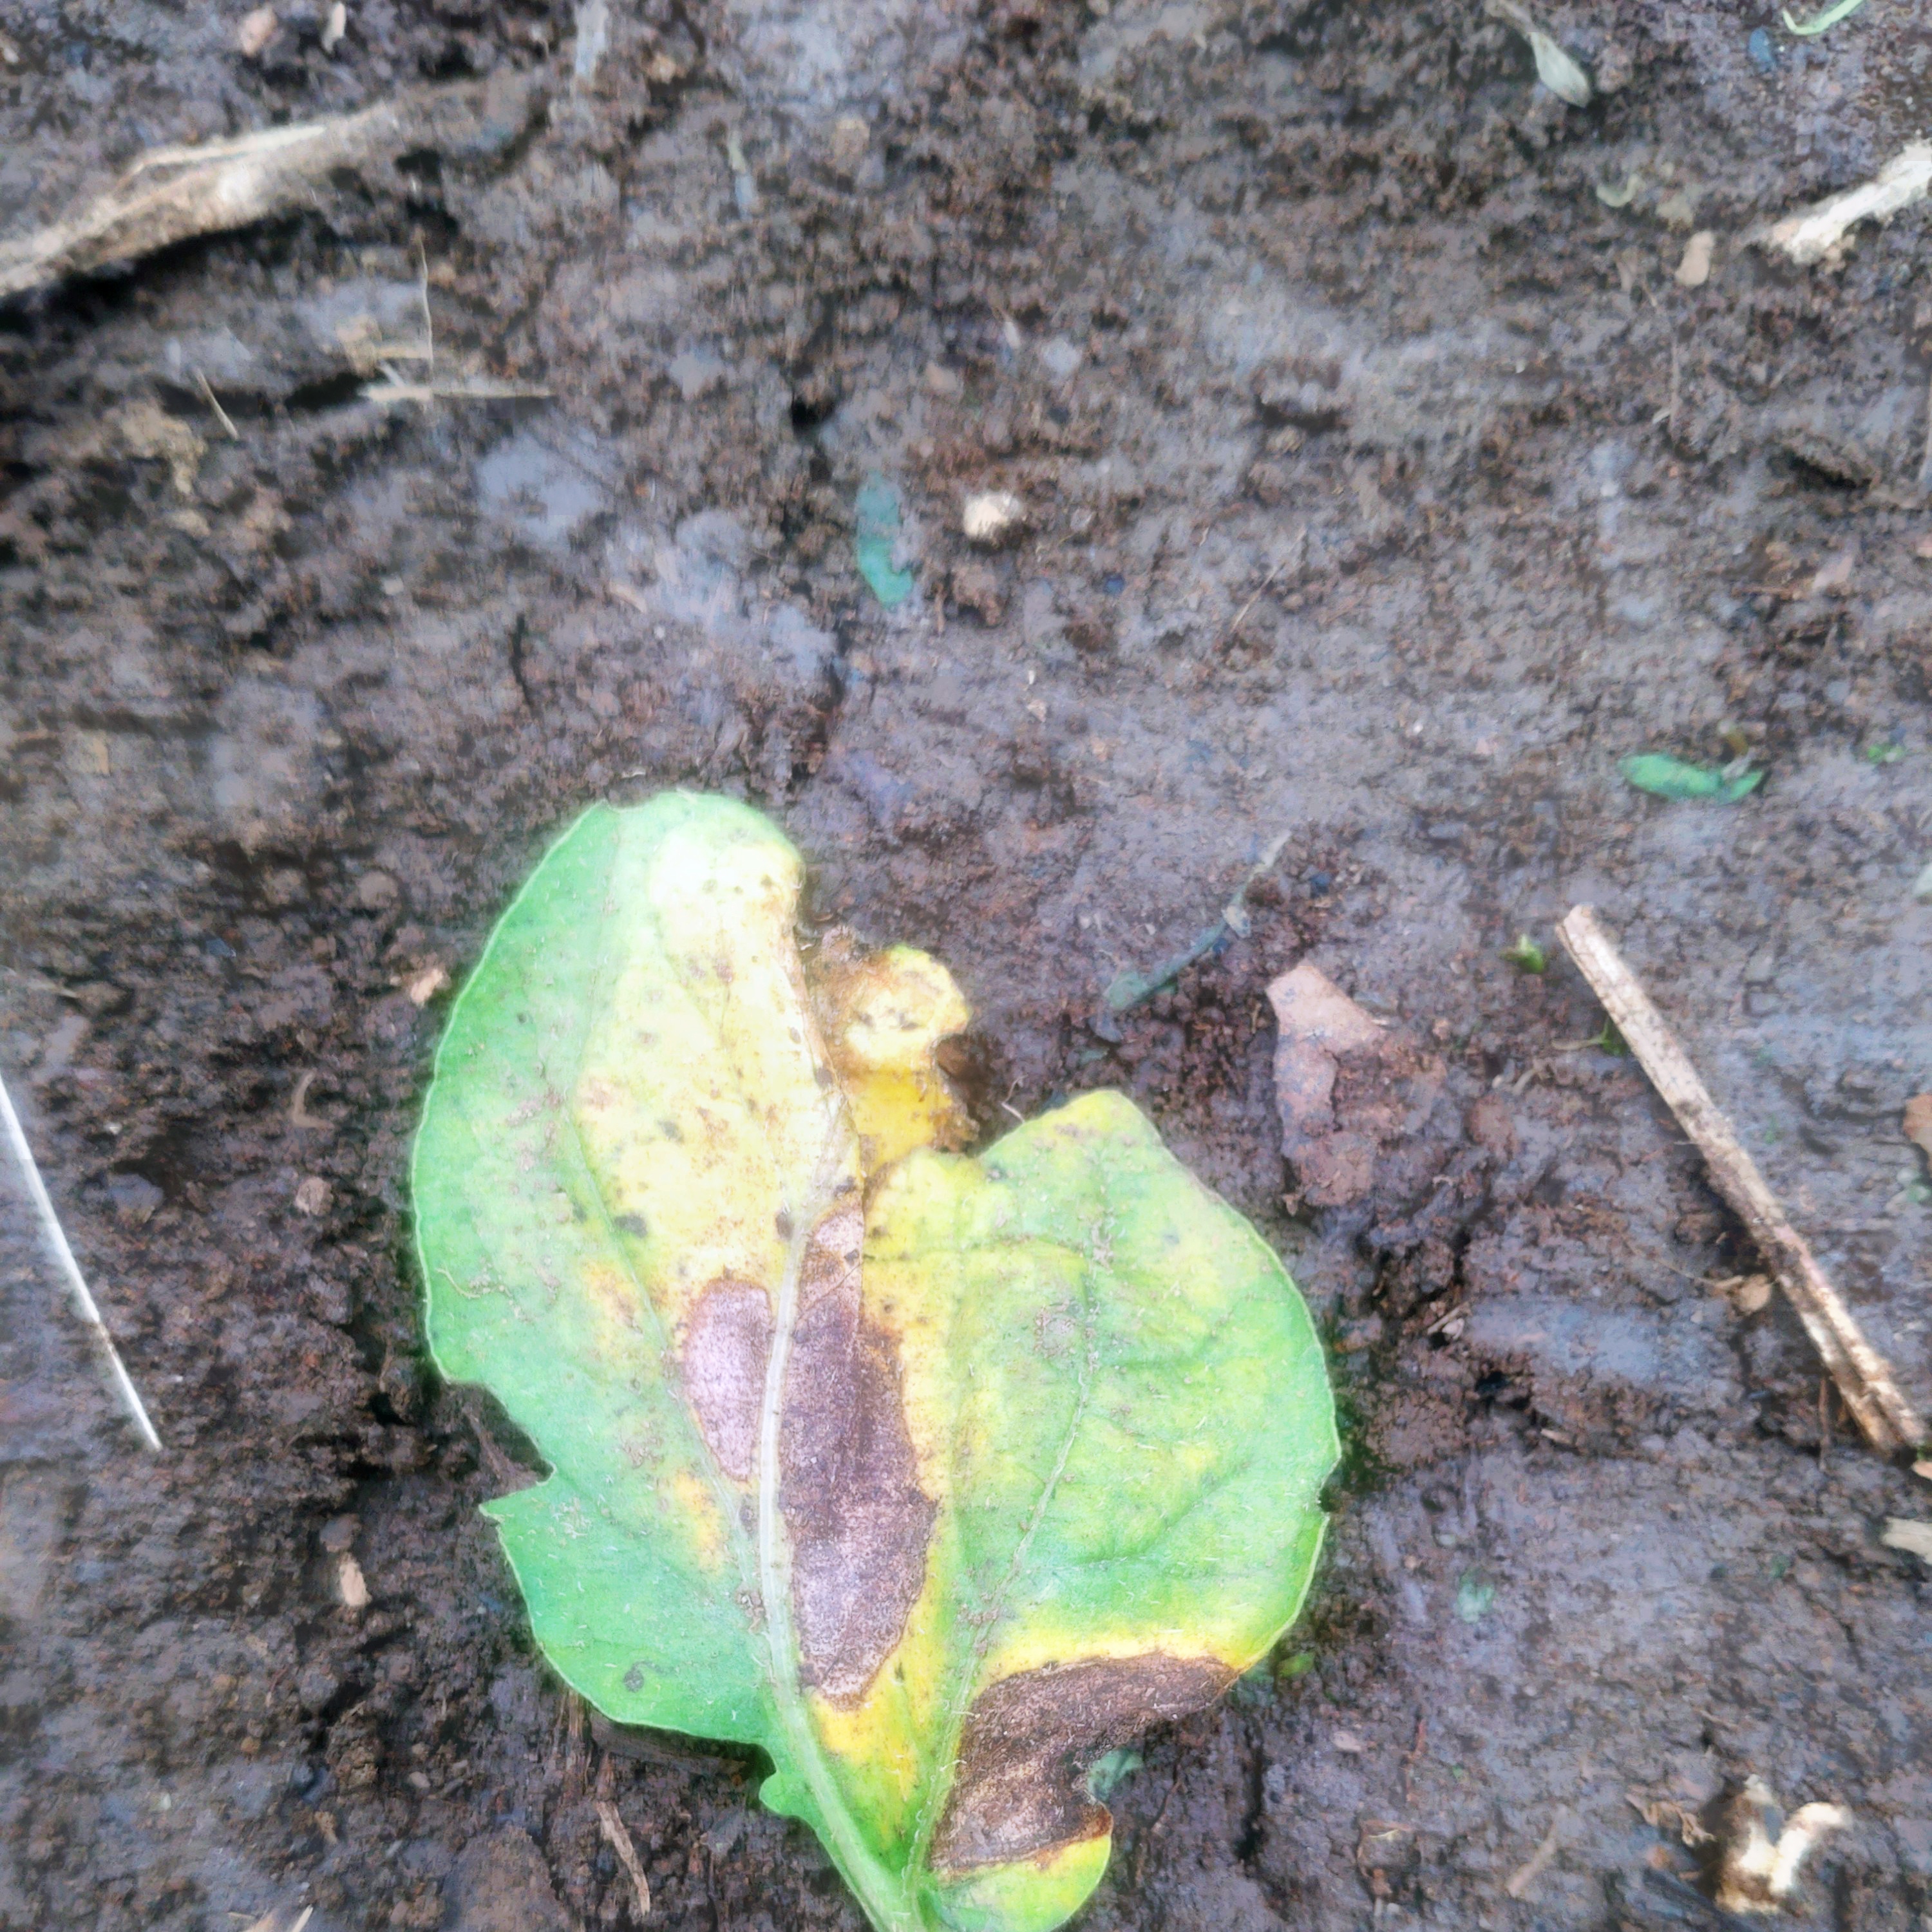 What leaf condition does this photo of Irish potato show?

late blight
